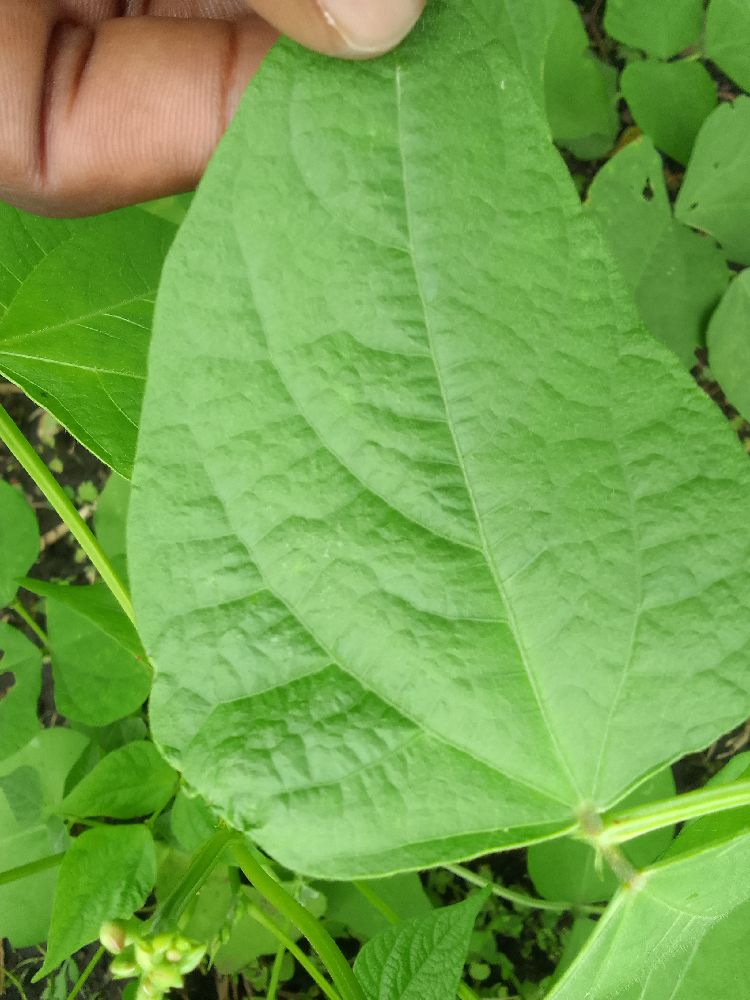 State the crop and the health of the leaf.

common bean, healthy
